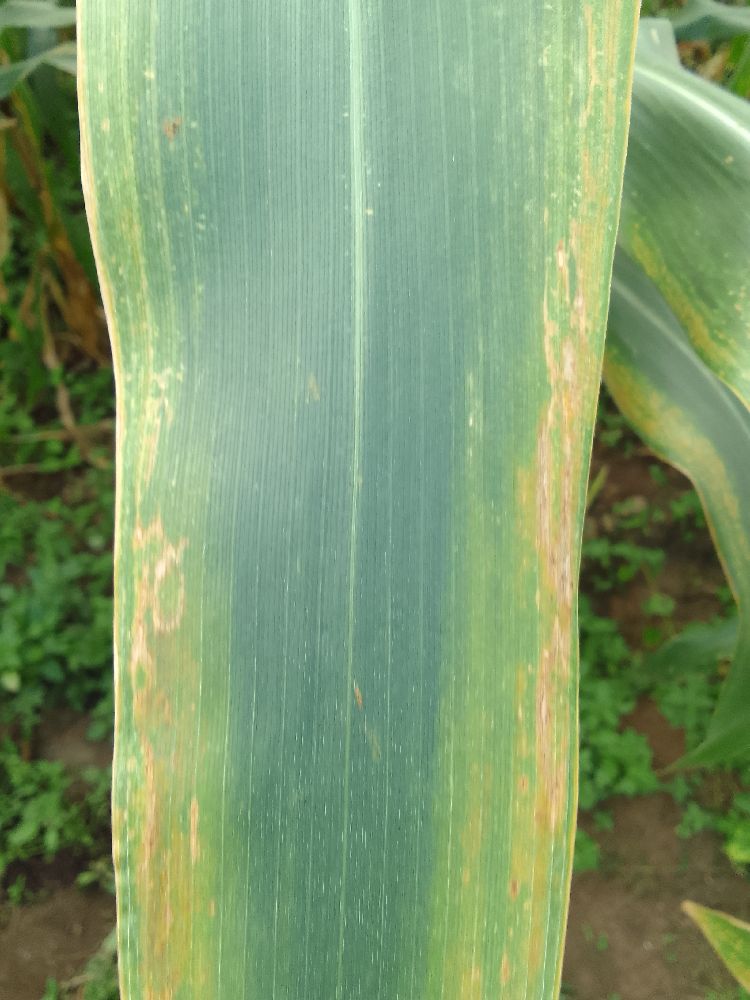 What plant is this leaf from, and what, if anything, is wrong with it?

maize, maize lethal necrosis
